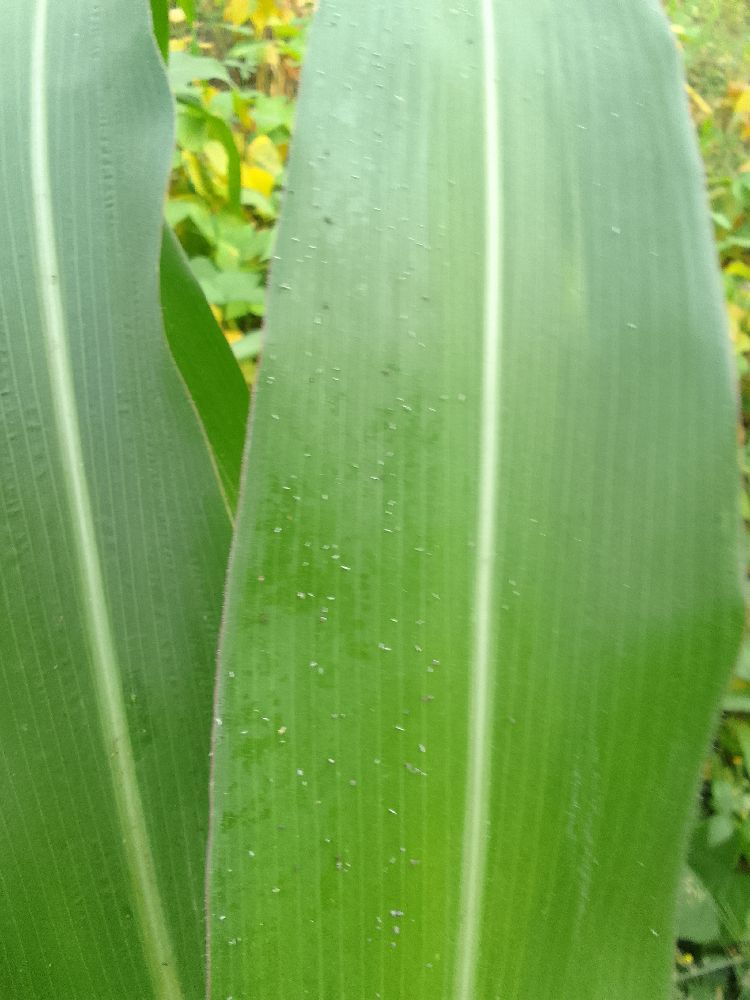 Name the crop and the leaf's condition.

maize, healthy
